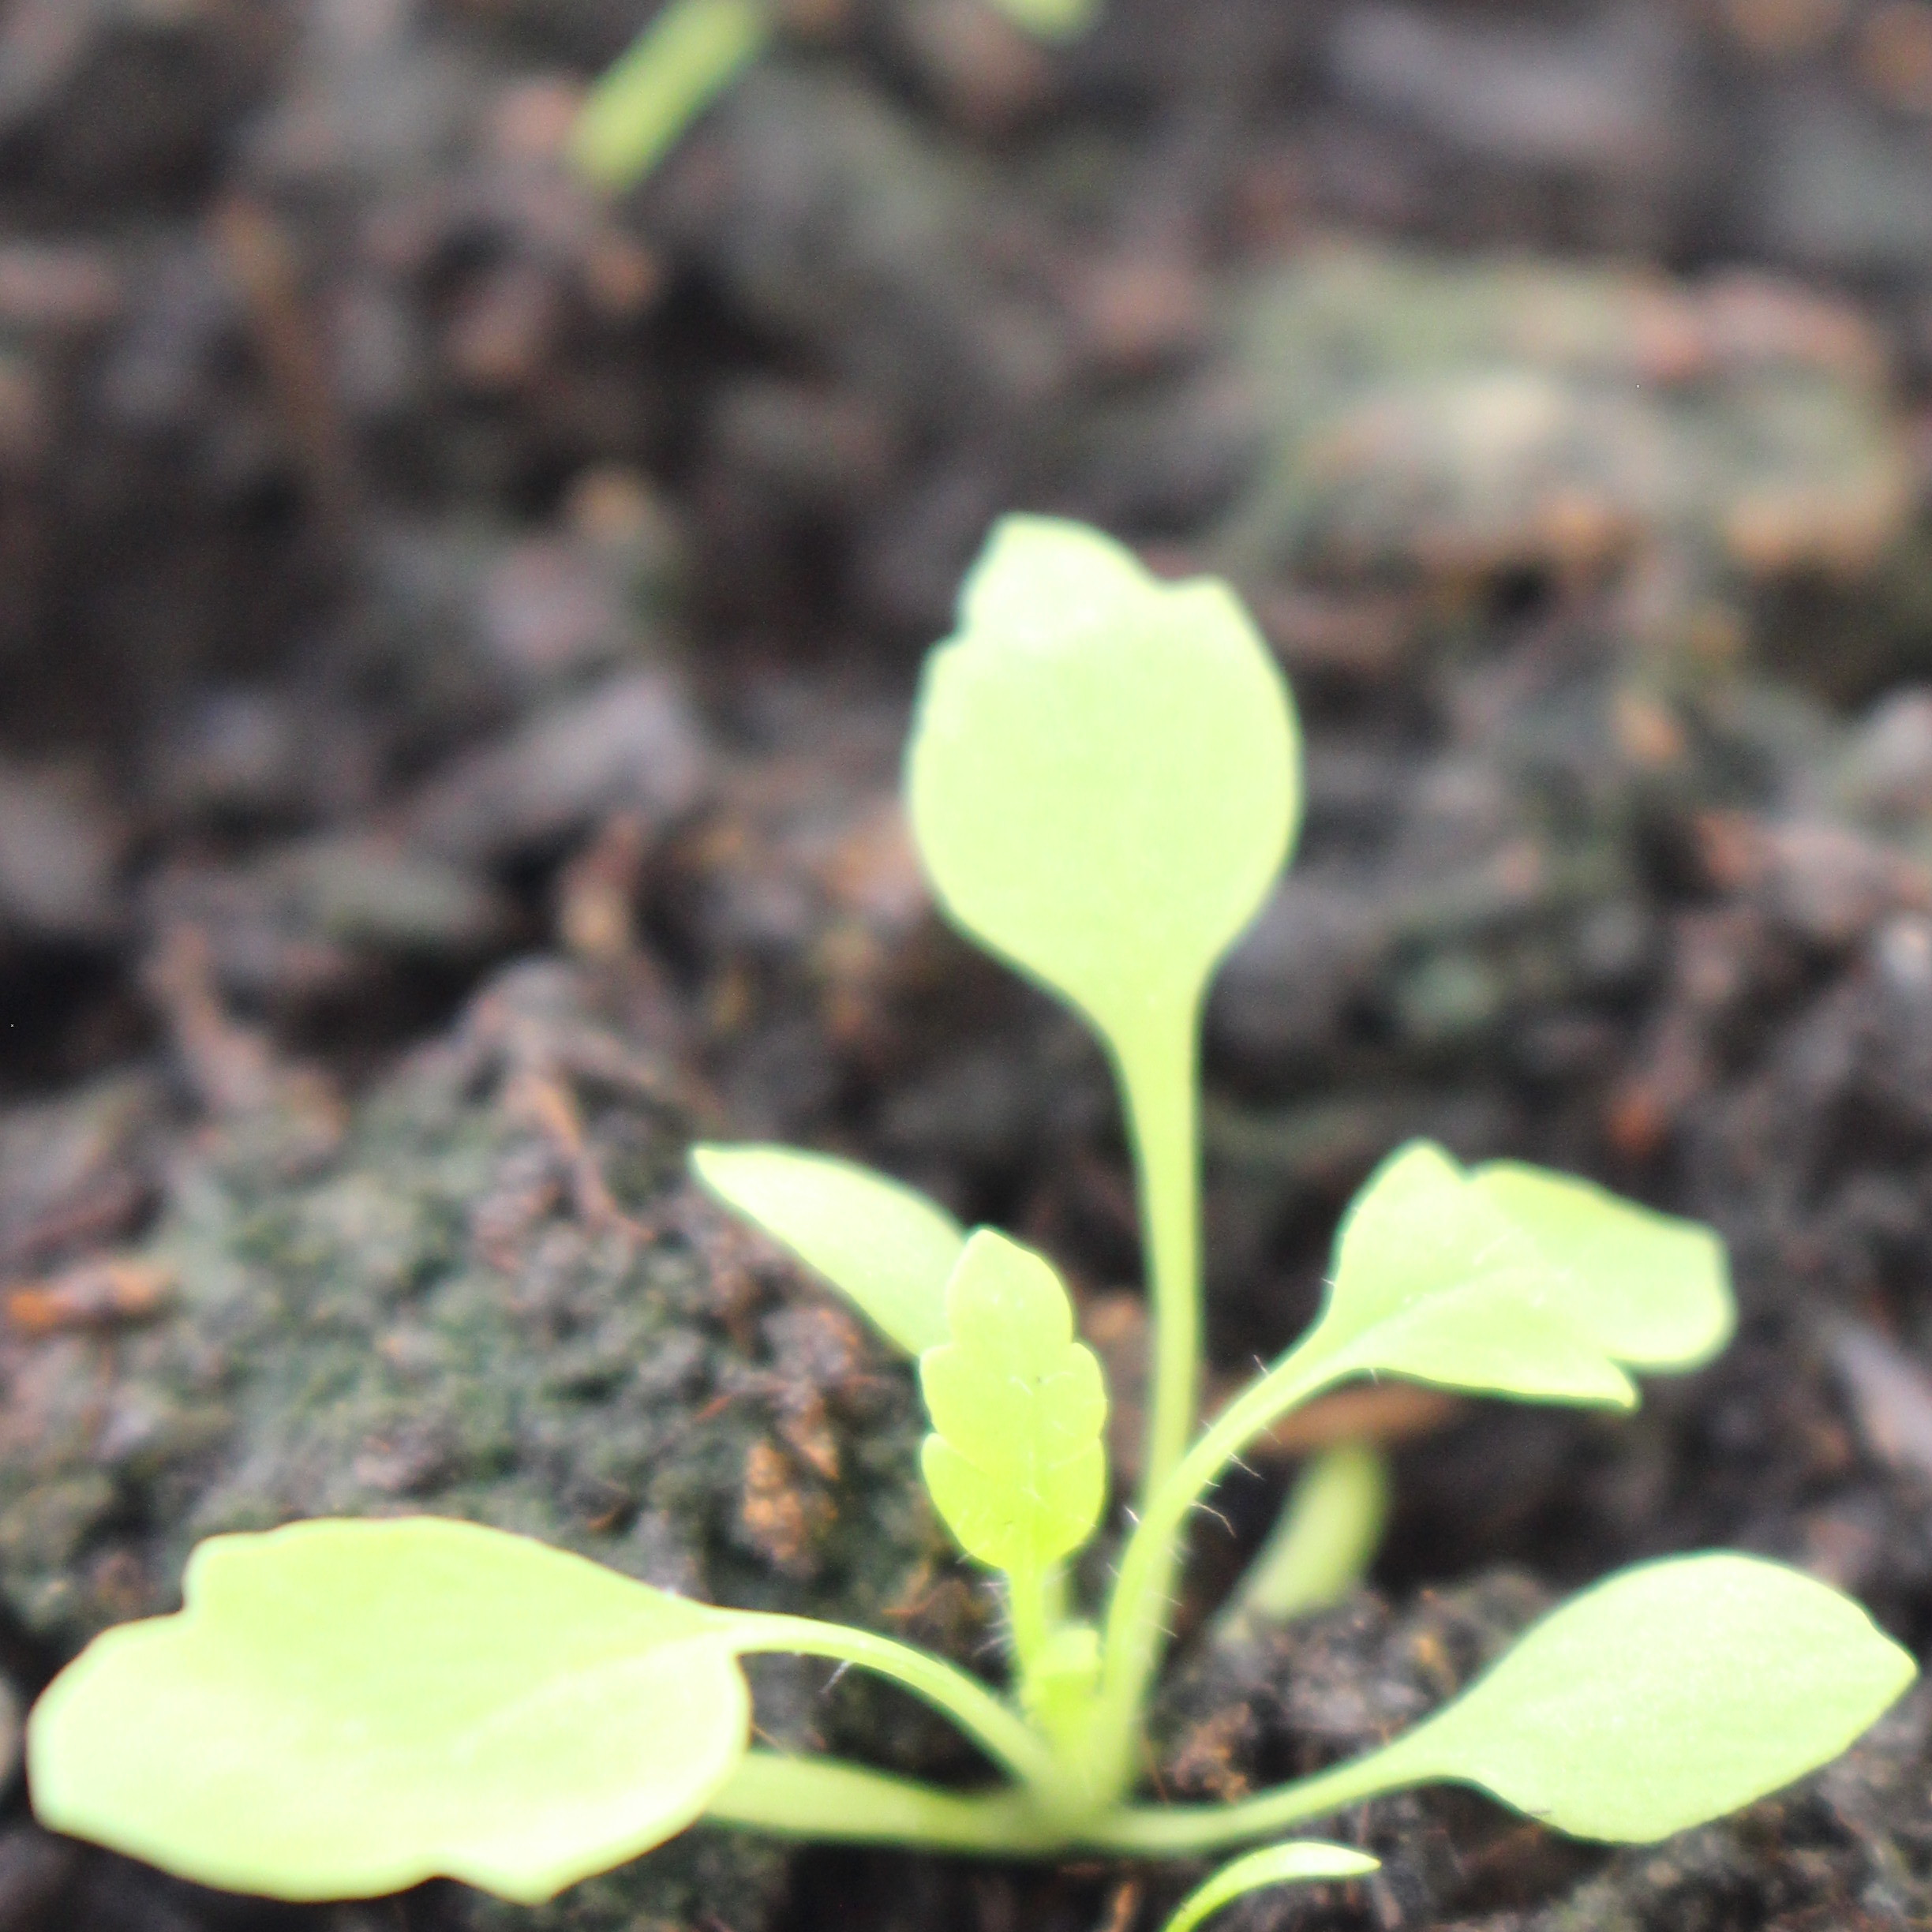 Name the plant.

Papaver rhoeas
